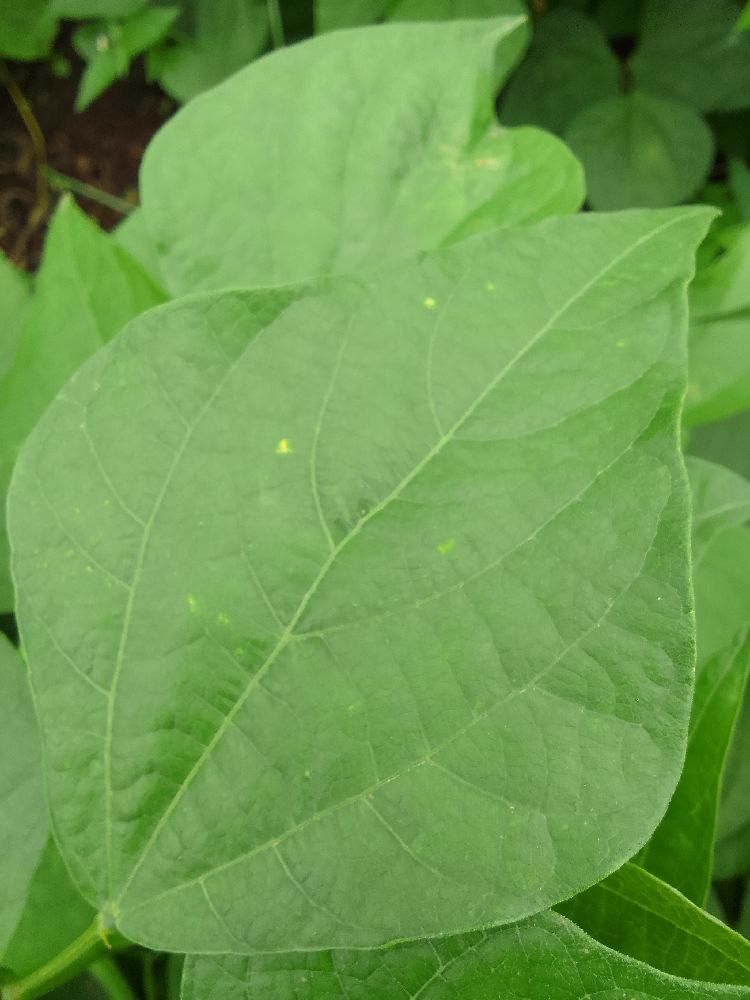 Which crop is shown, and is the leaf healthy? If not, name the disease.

common bean, healthy
